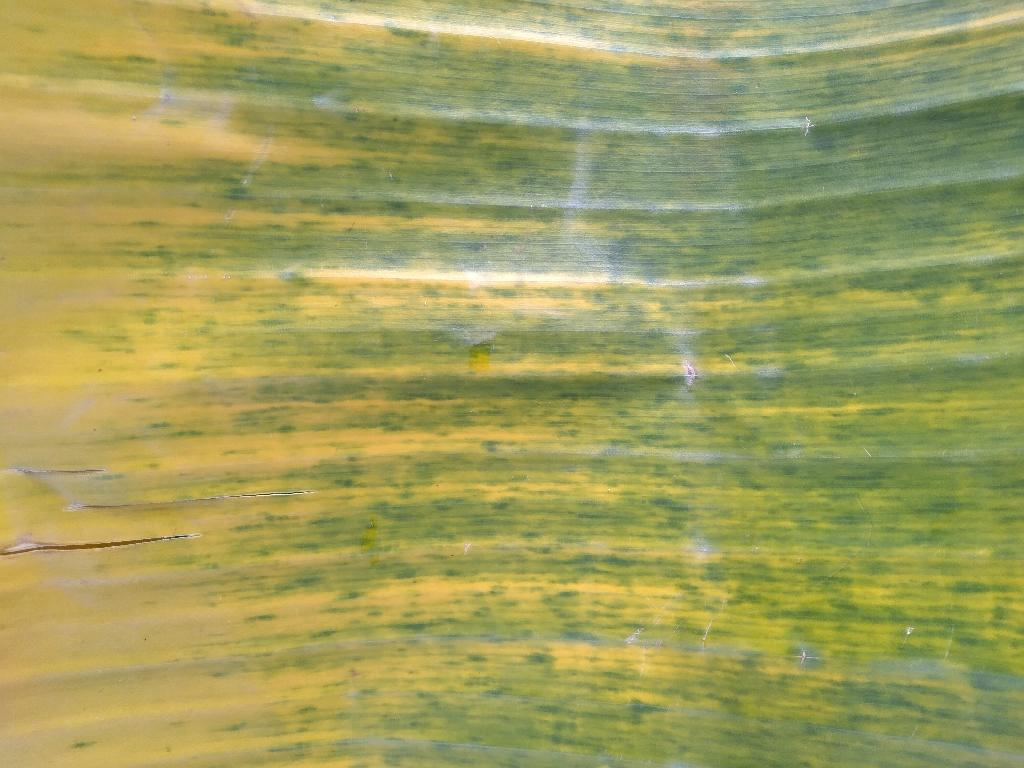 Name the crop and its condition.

banana, fusarium wilt race 1
